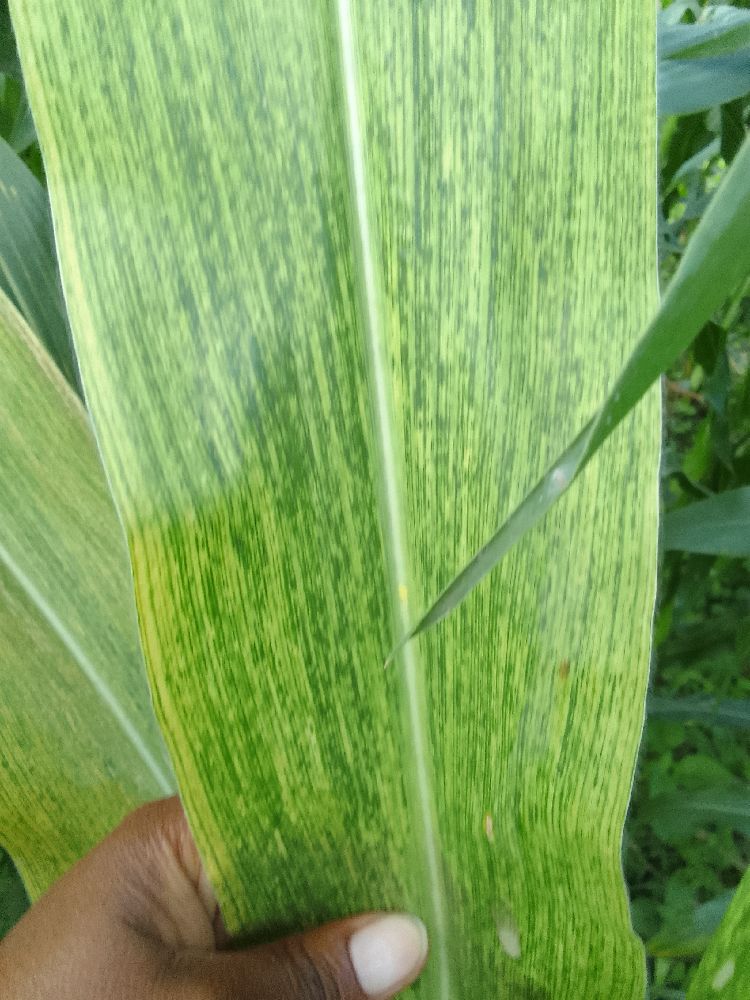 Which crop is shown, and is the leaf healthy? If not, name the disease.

maize, maize lethal necrosis
